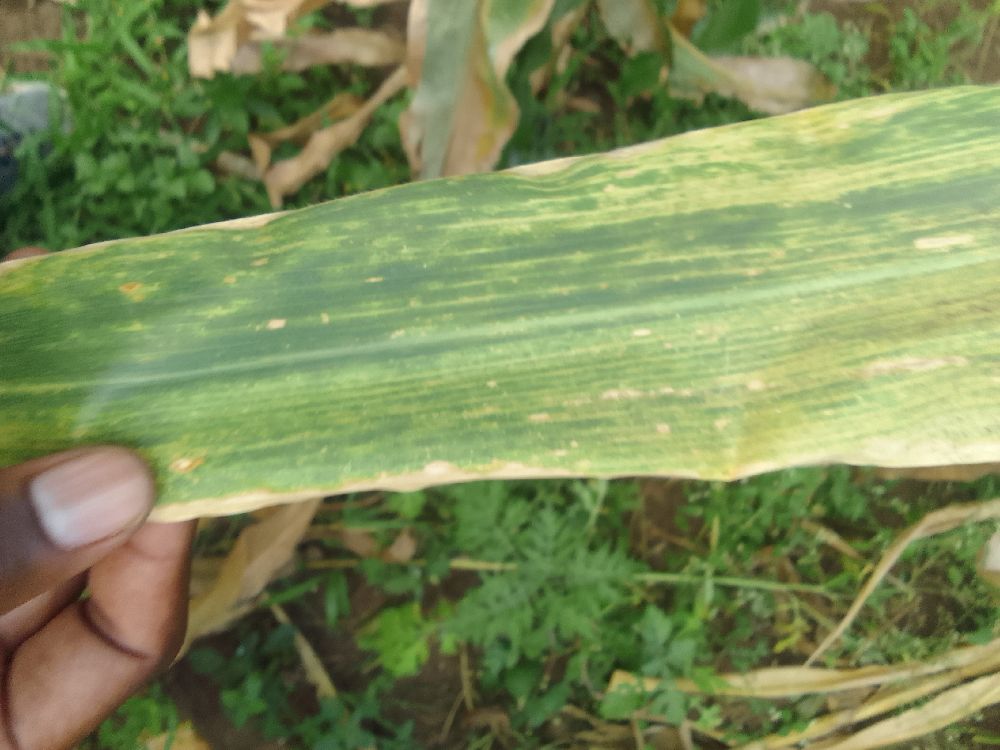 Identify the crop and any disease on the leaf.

maize, maize lethal necrosis
